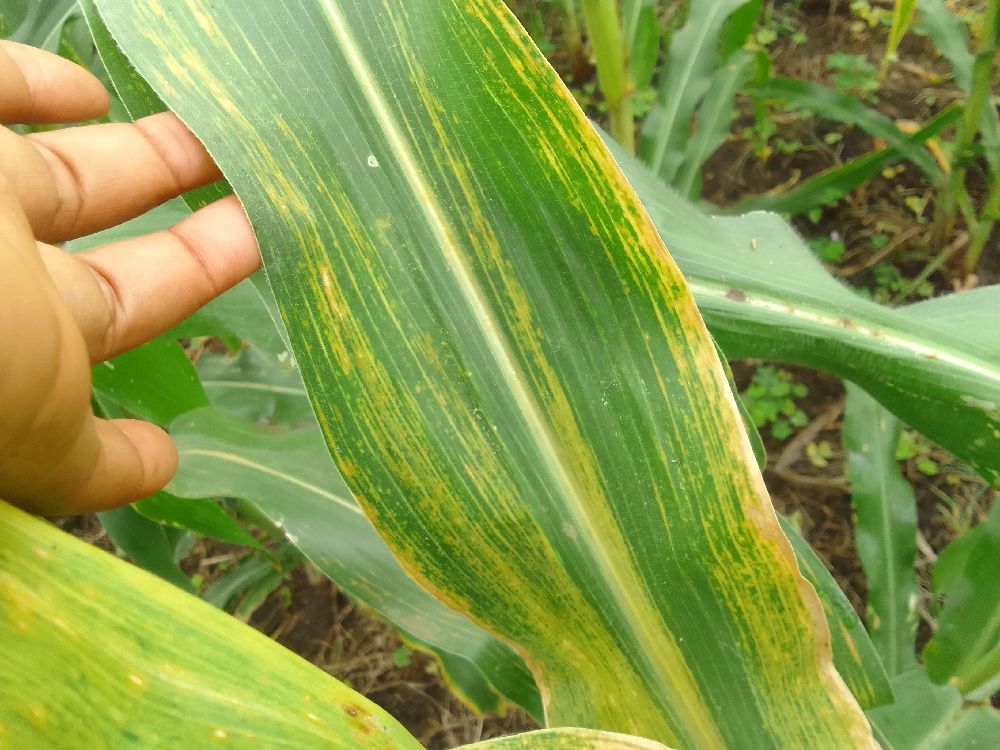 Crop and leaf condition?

maize, maize lethal necrosis
